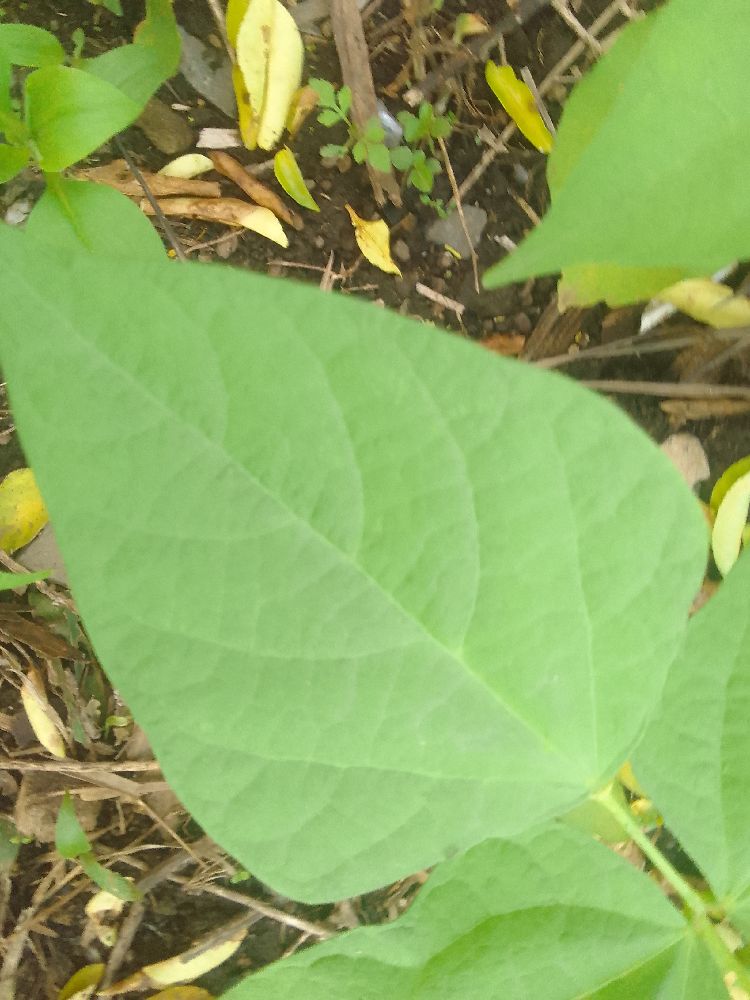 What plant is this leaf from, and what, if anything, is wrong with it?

common bean, healthy
